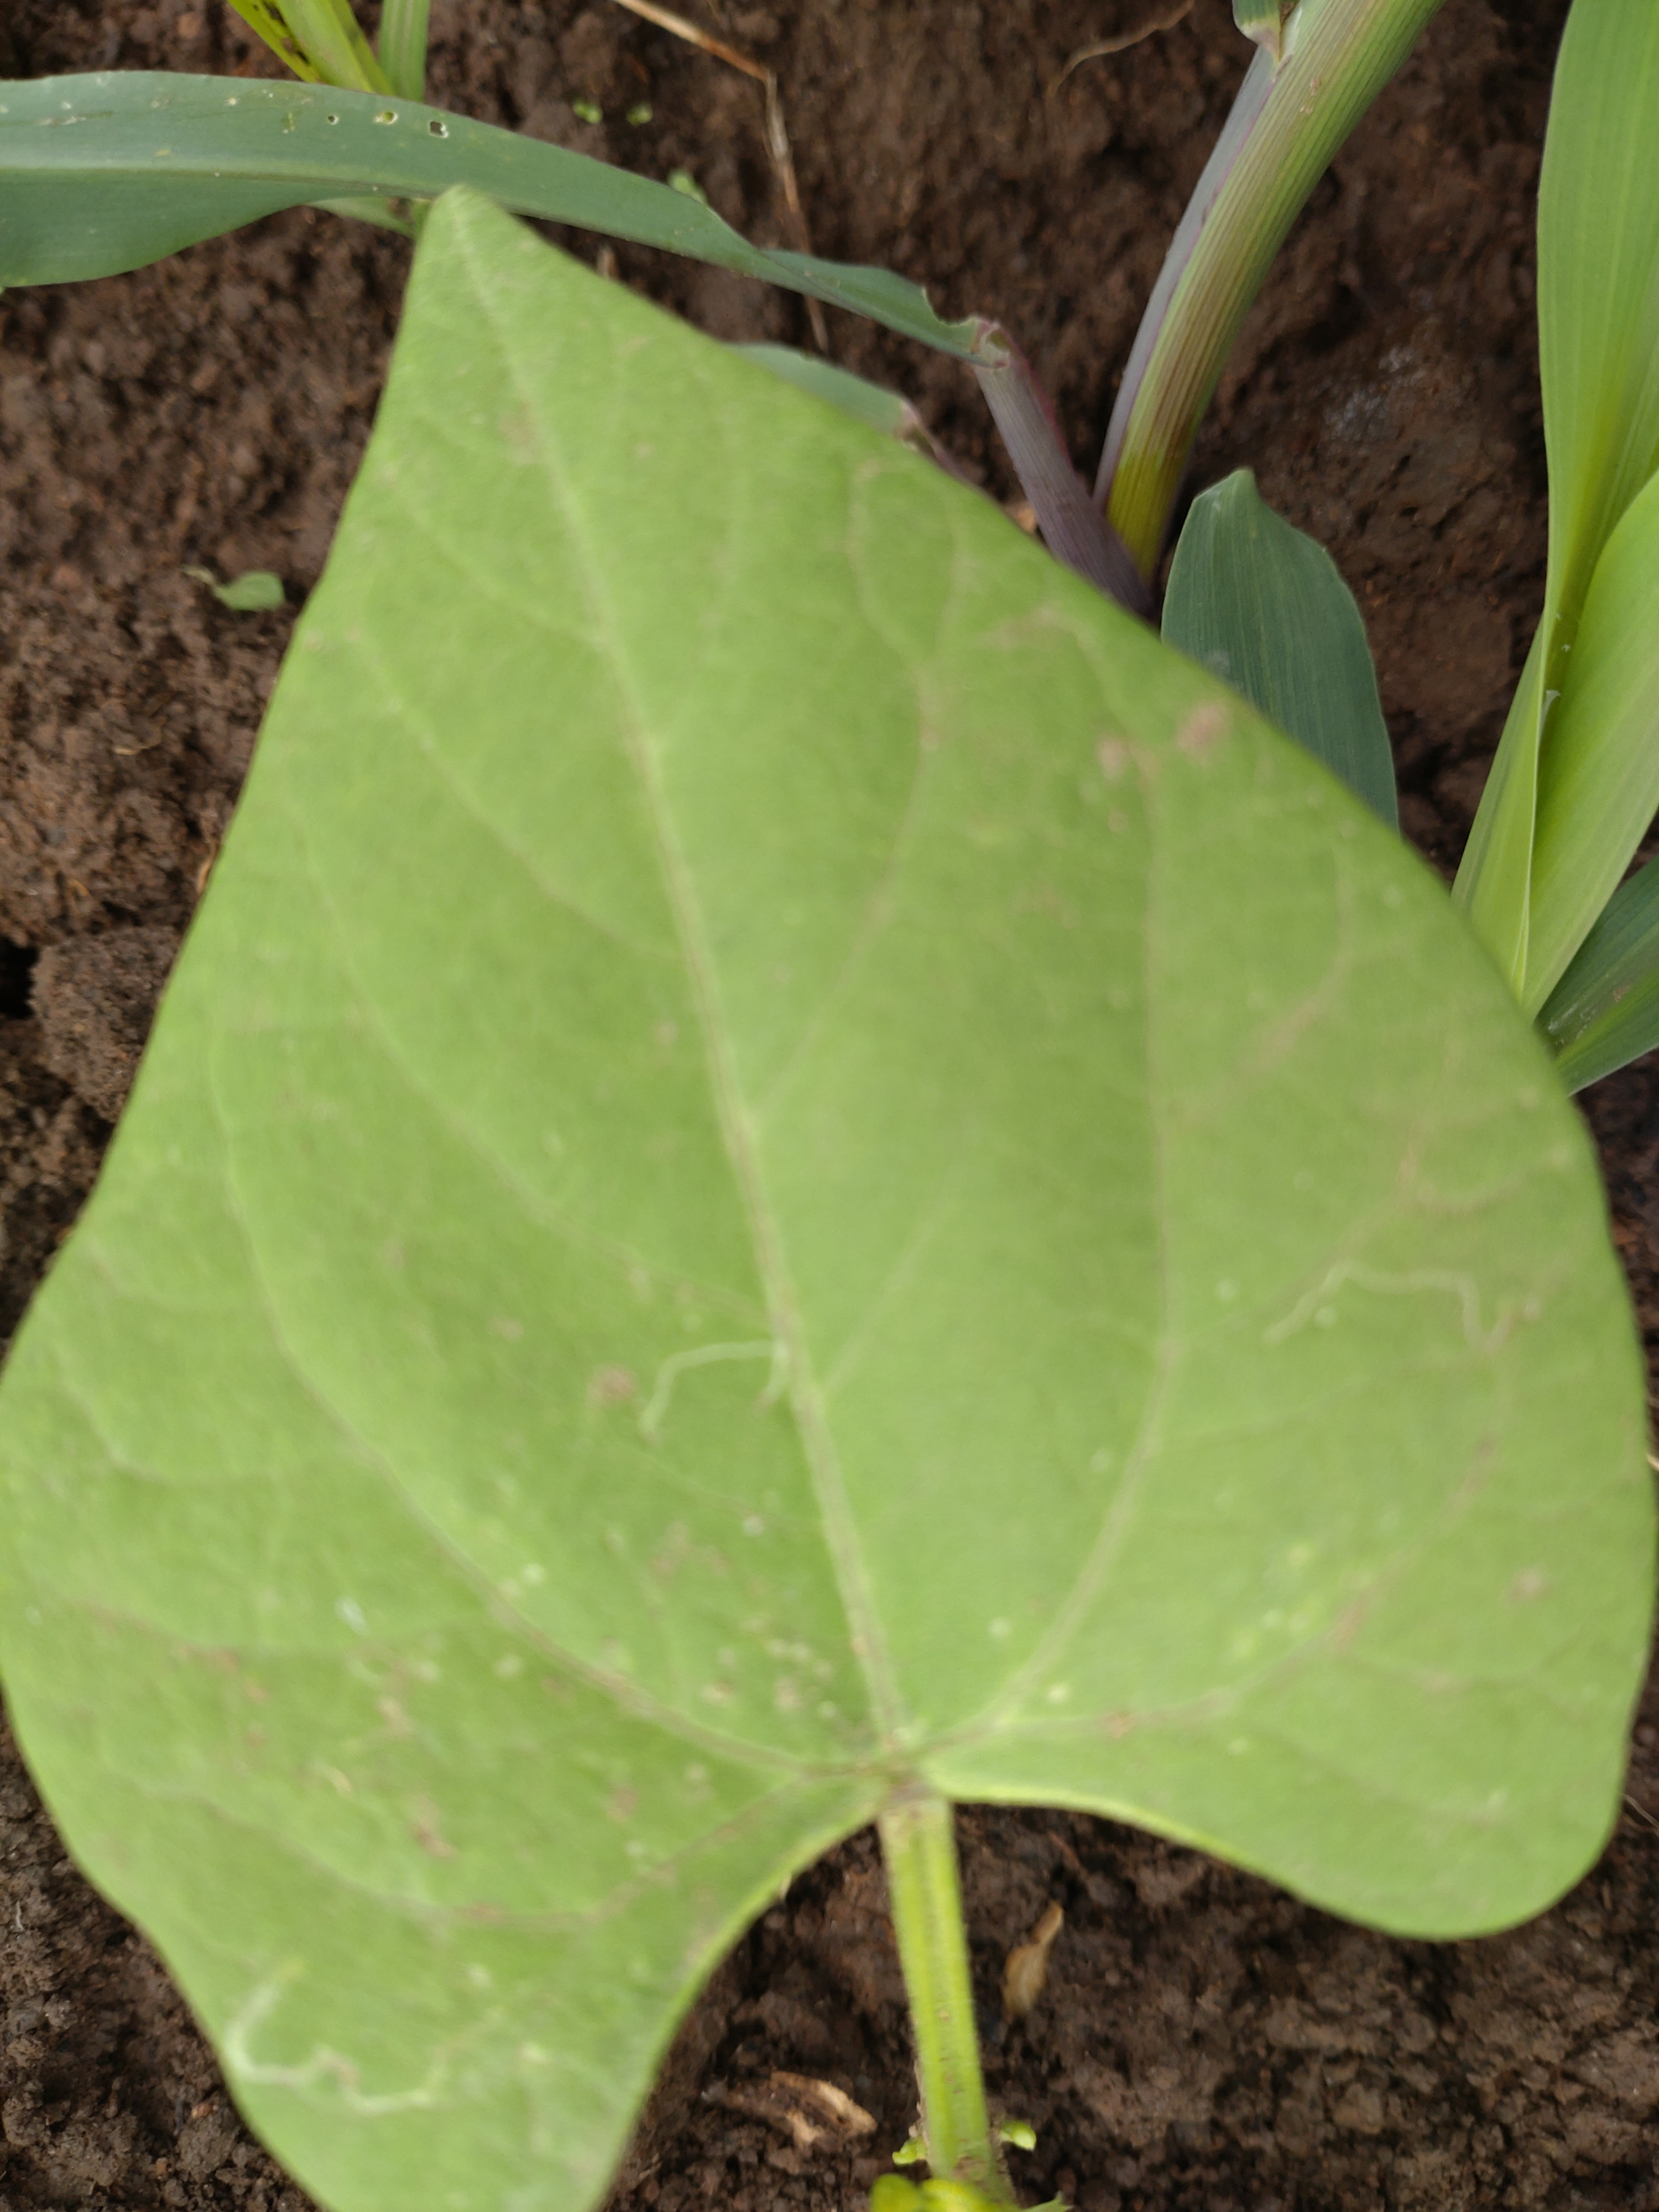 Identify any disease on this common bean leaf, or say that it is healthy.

healthy
